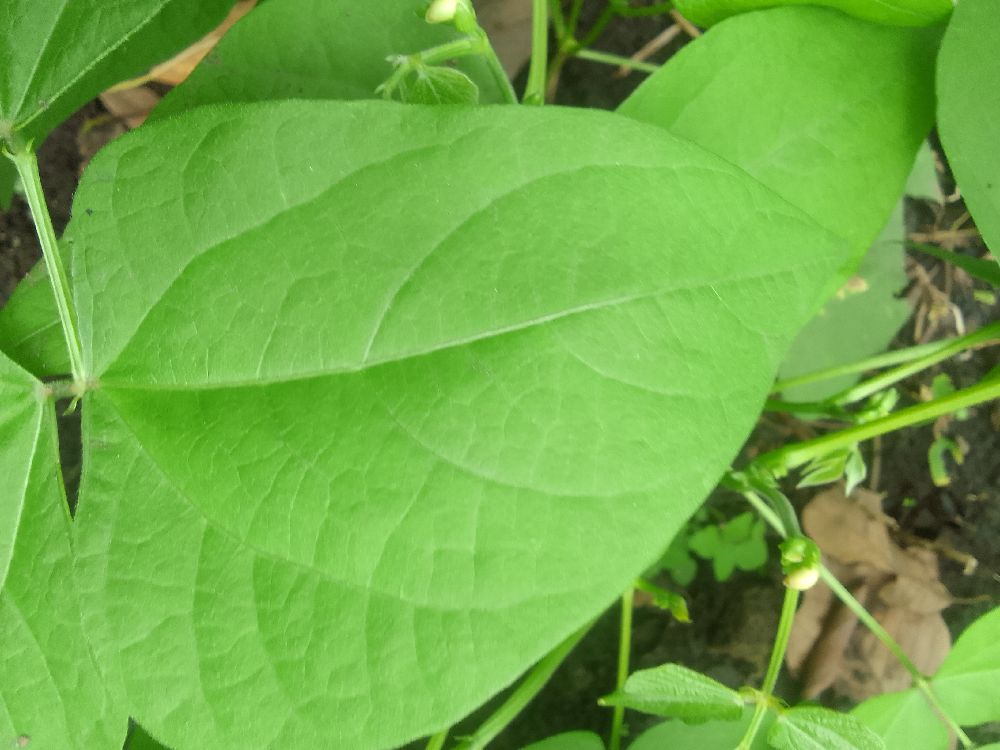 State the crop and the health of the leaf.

common bean, healthy
